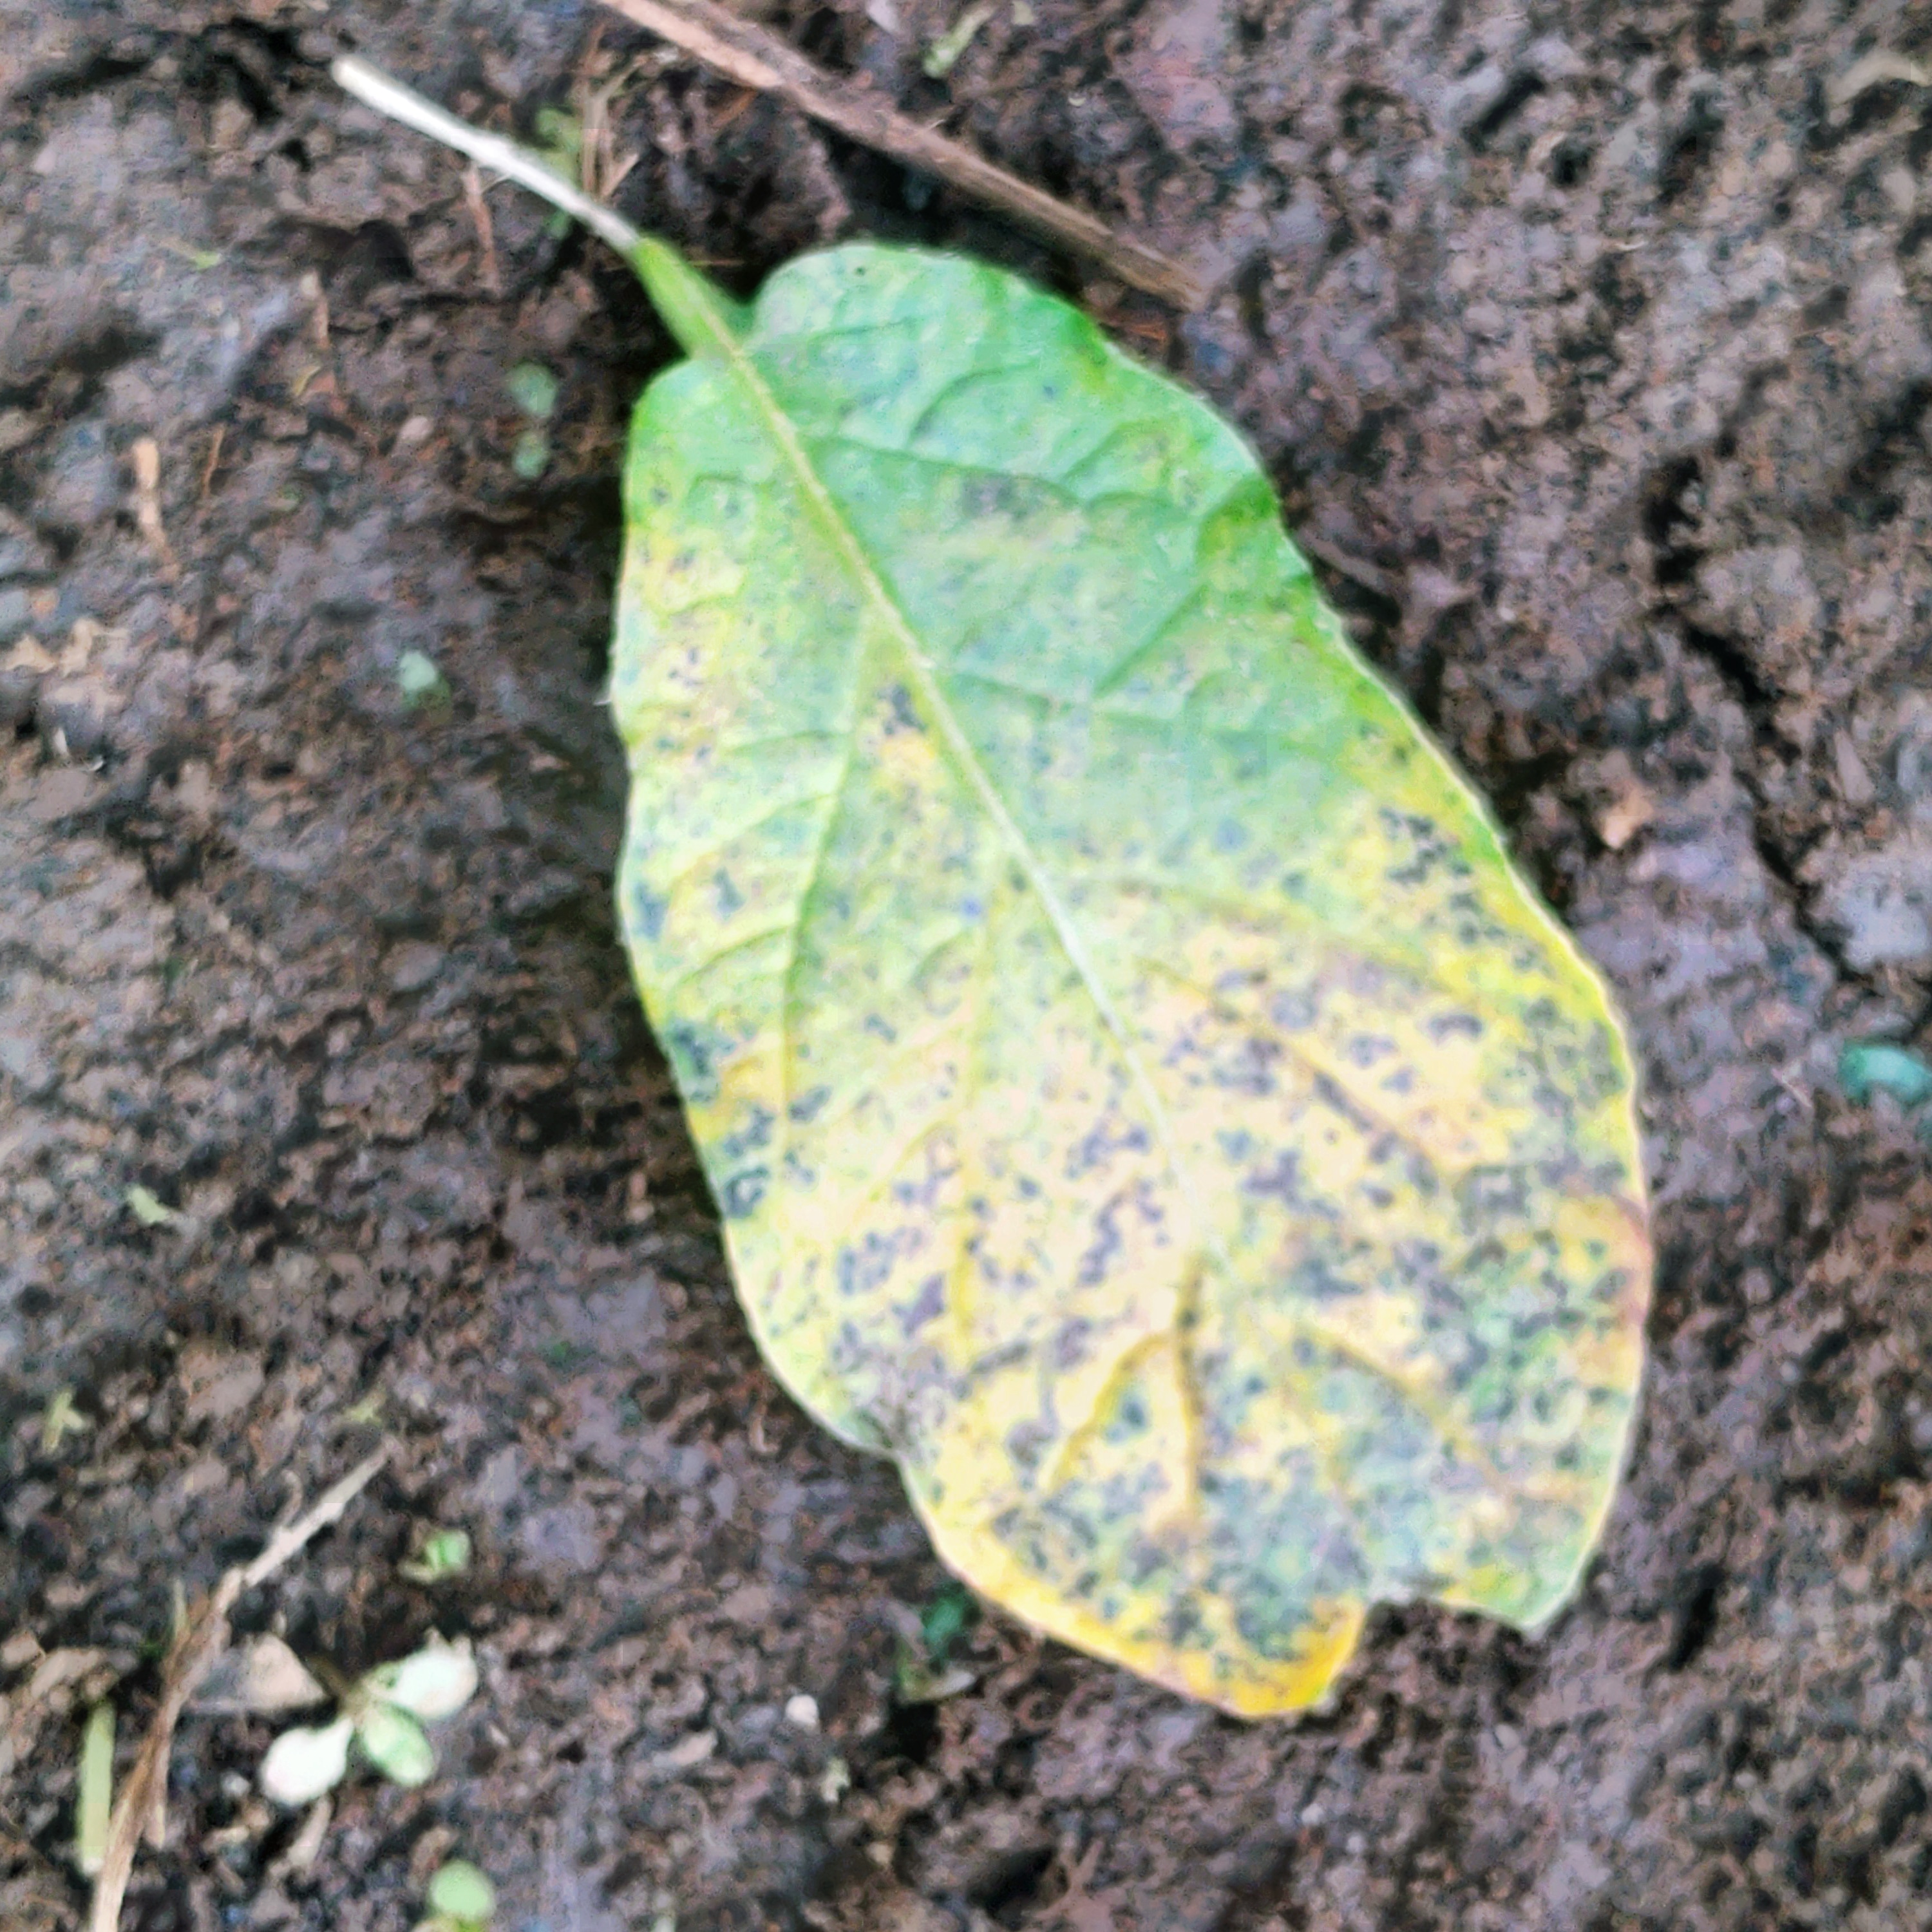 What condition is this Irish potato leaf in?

late blight
